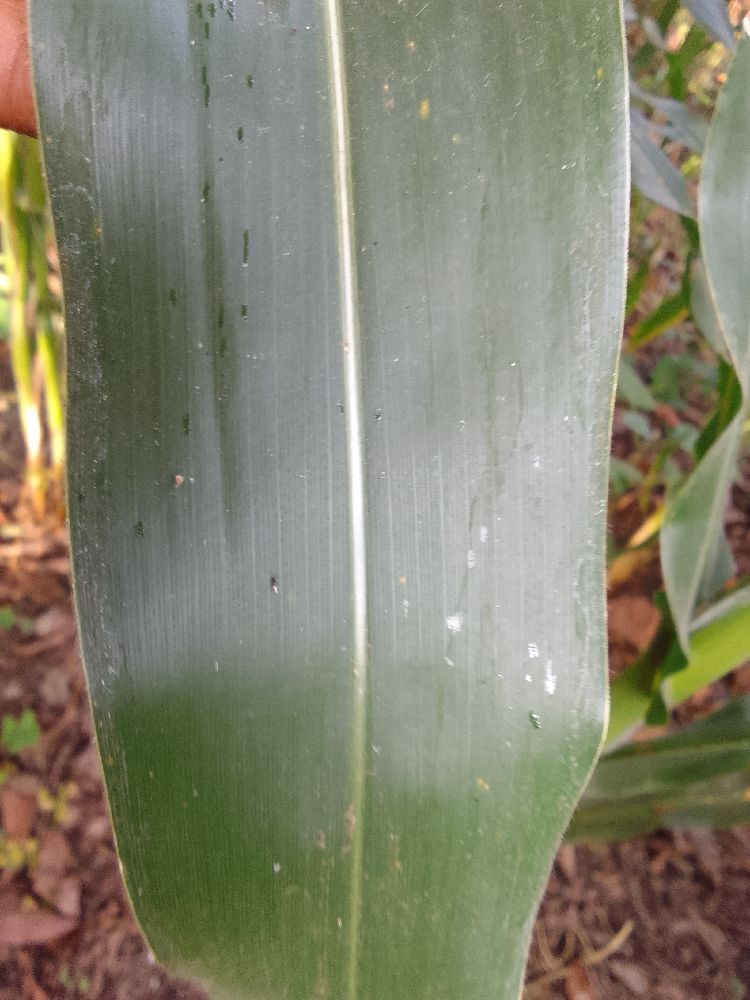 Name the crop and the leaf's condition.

maize, healthy
